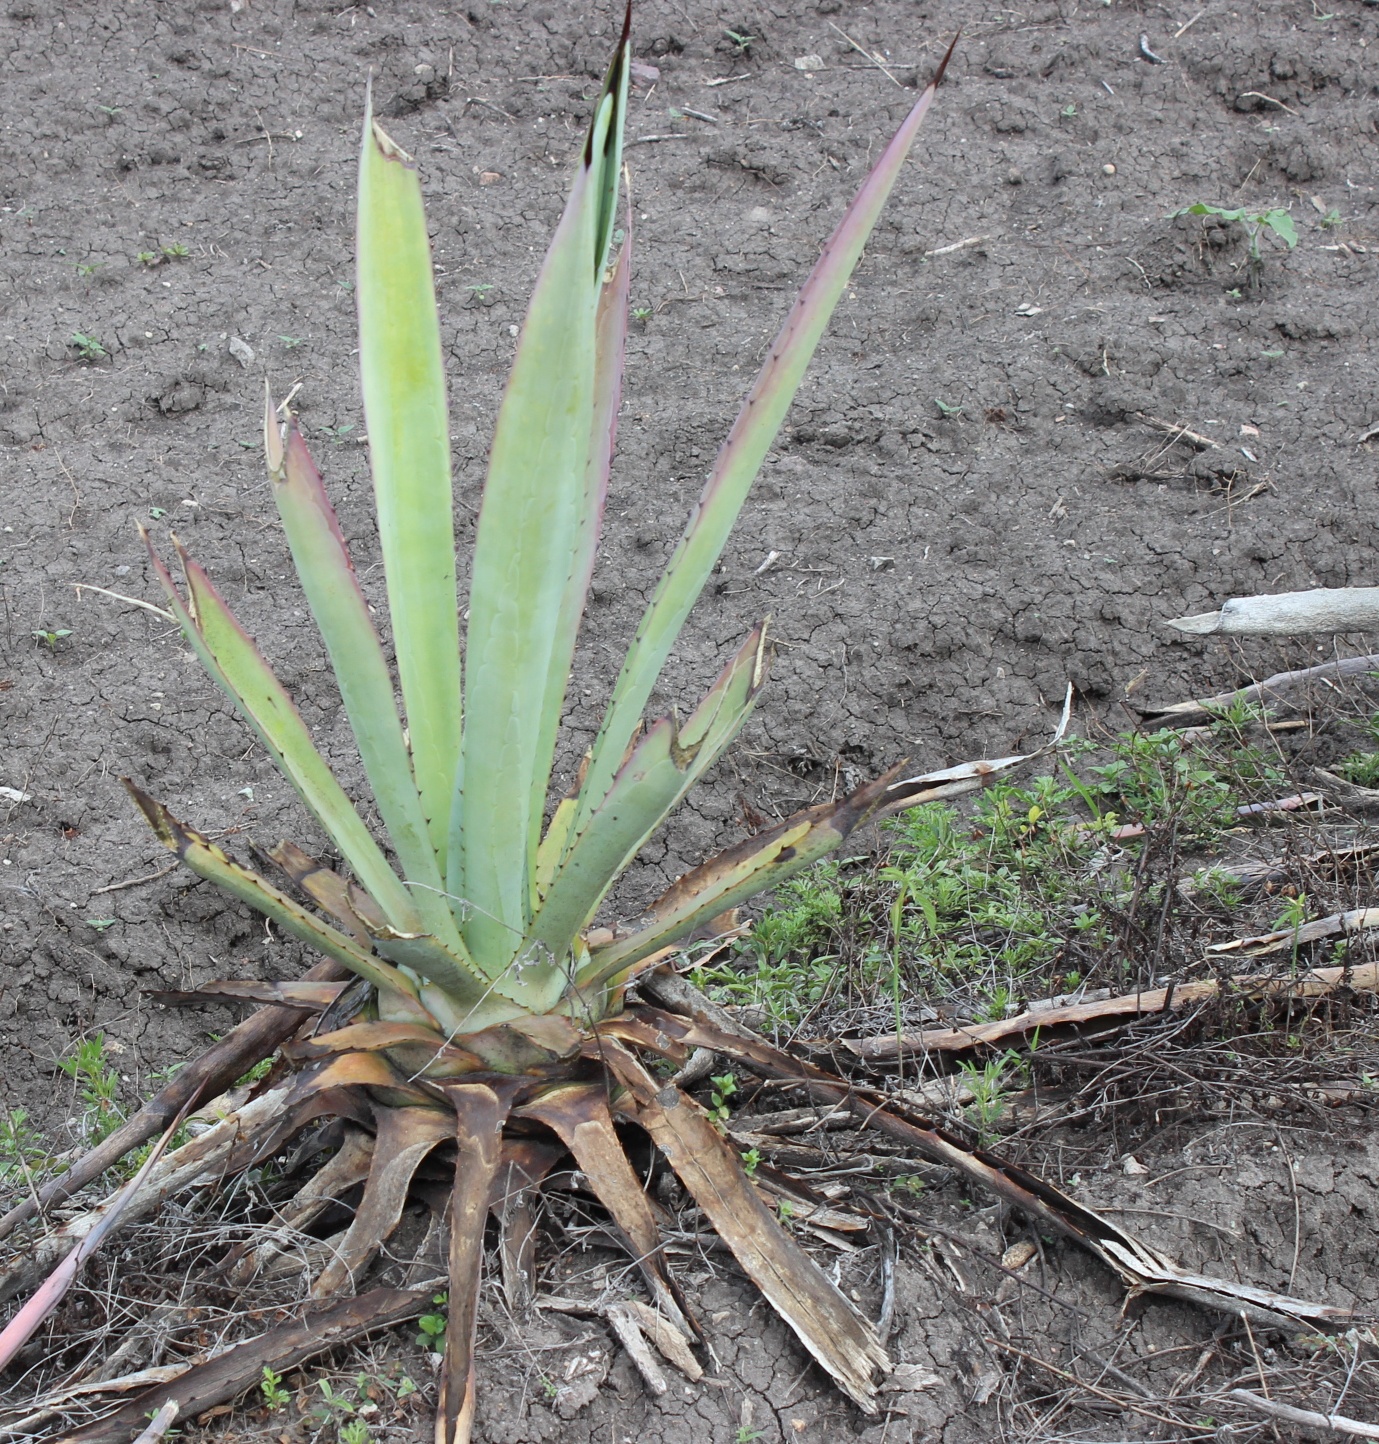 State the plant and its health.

agave, sick
